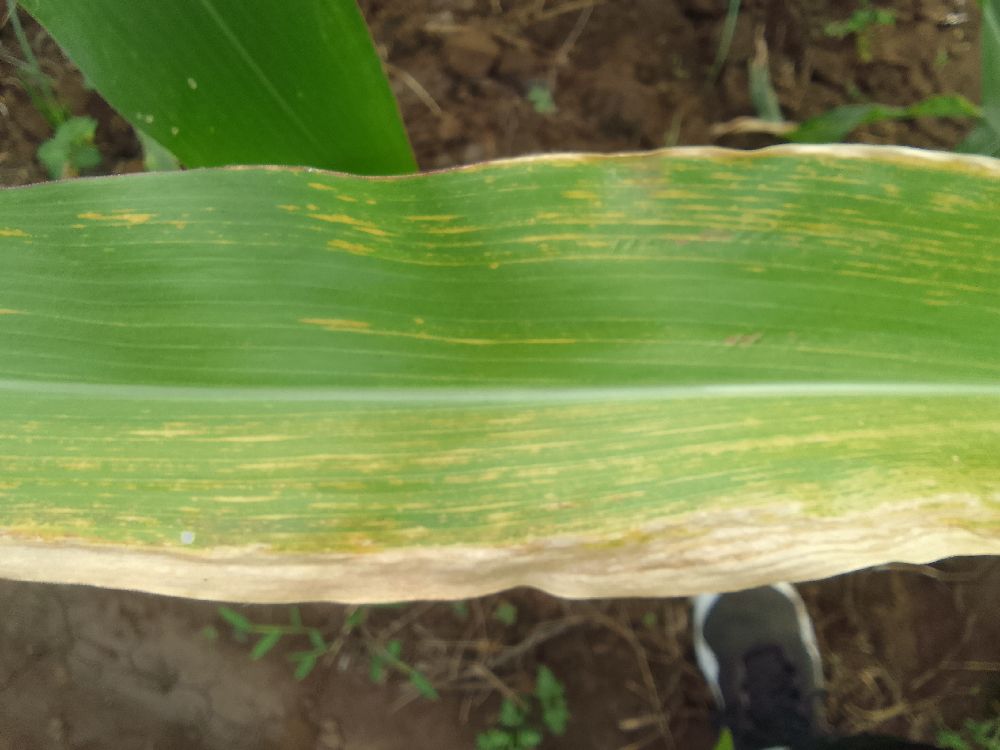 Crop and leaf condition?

maize, maize lethal necrosis
